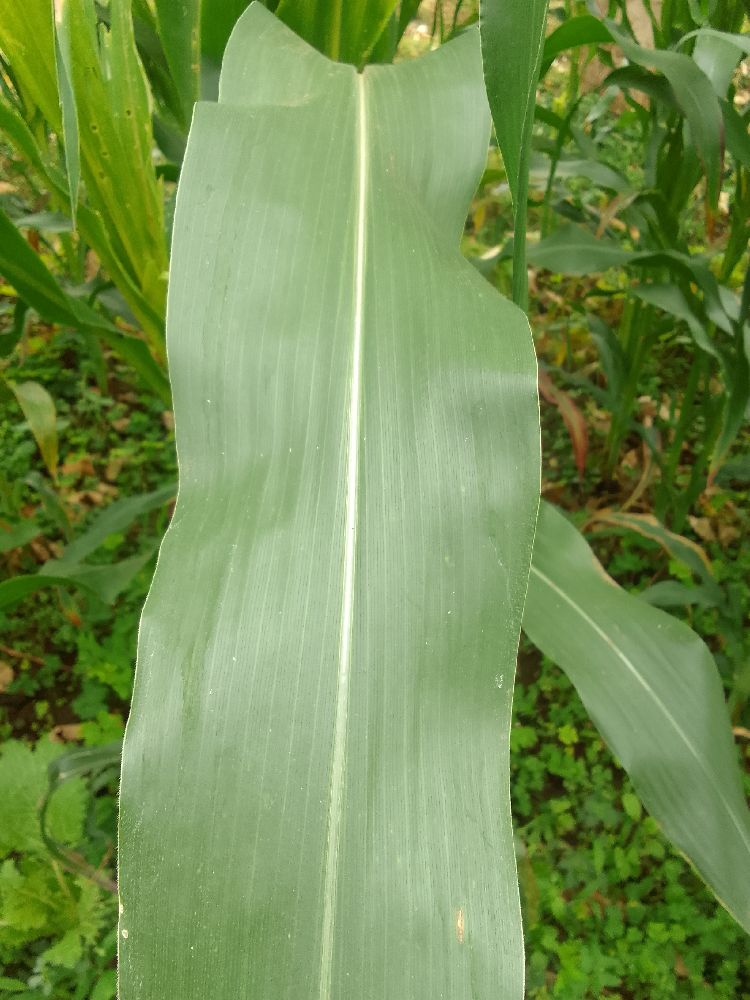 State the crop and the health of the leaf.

maize, healthy
